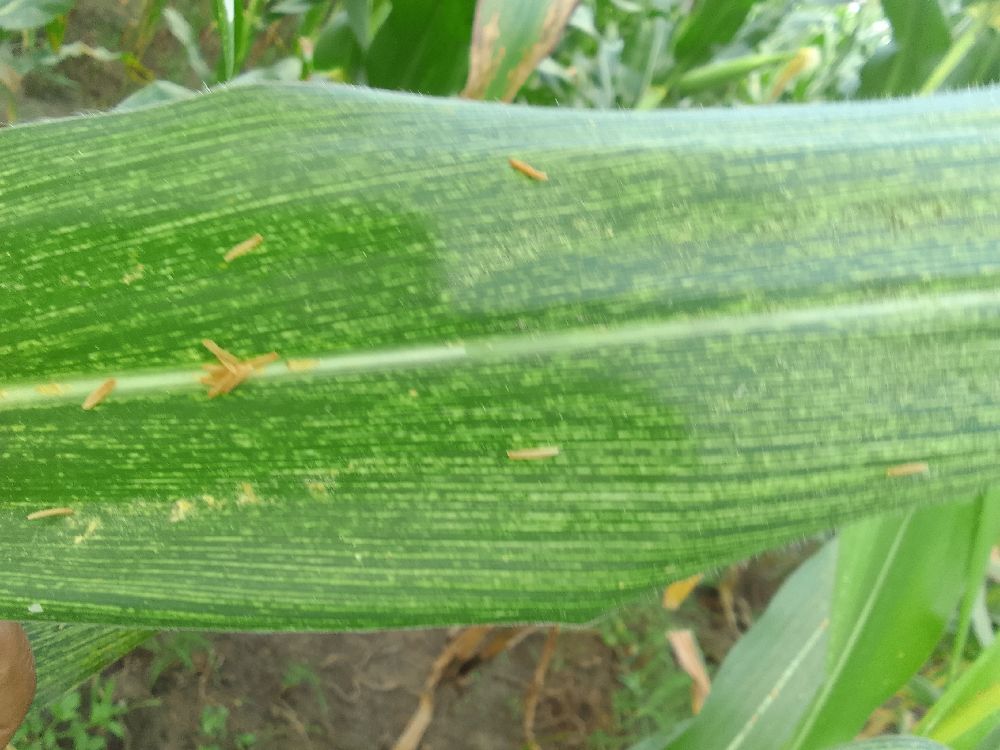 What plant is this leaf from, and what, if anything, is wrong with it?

maize, maize streak virus
